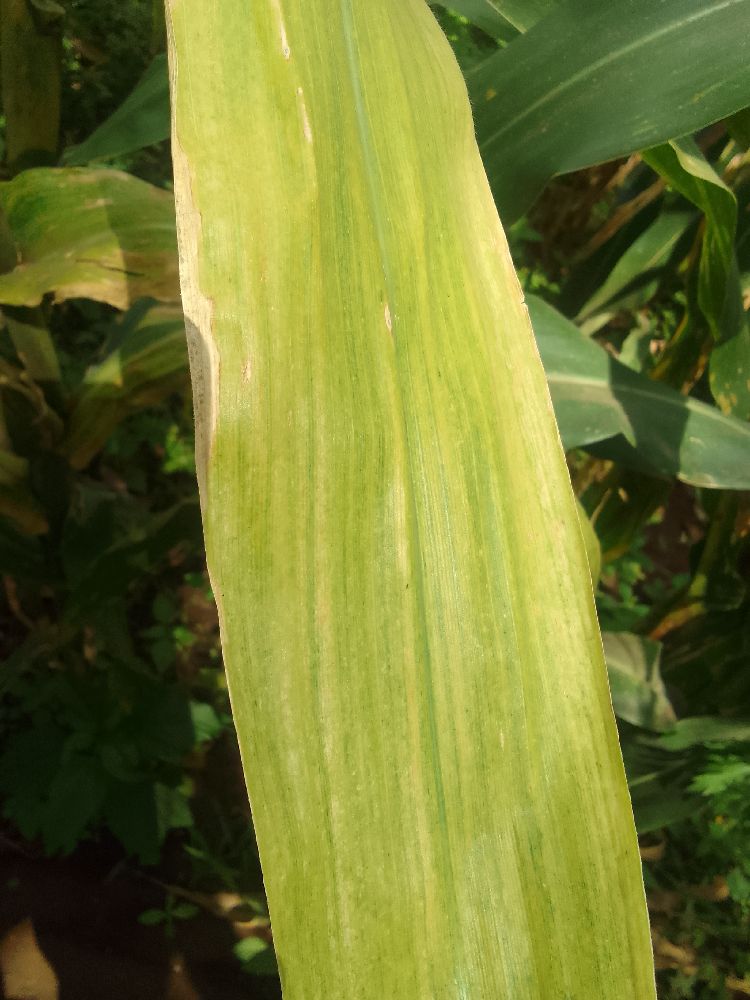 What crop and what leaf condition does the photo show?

maize, maize lethal necrosis
